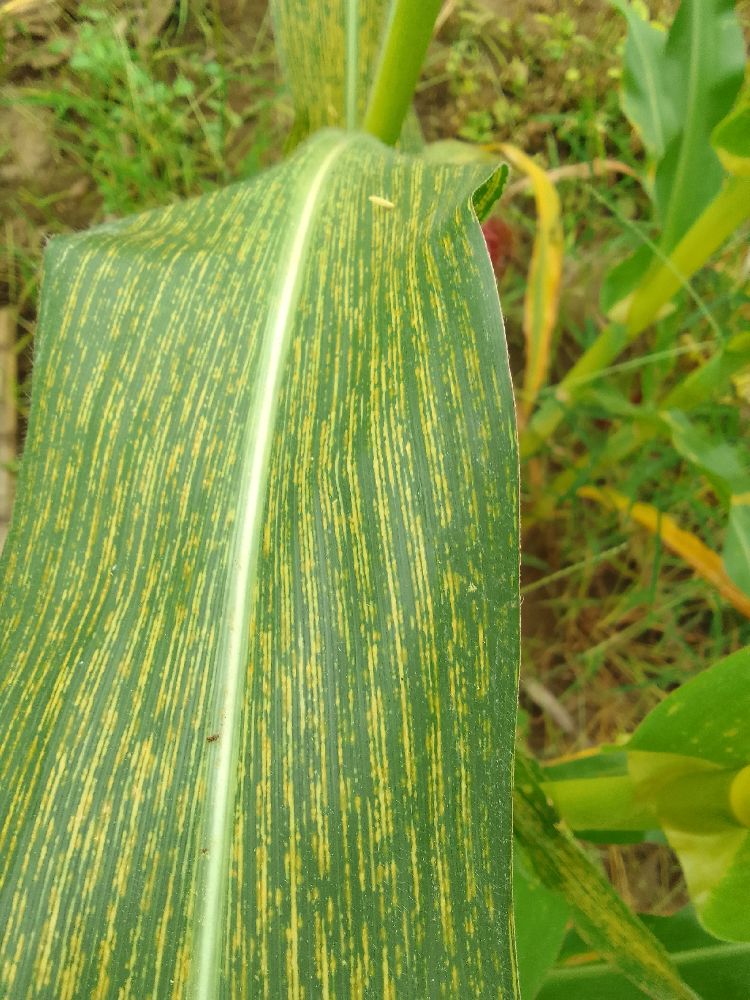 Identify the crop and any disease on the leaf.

maize, maize streak virus
